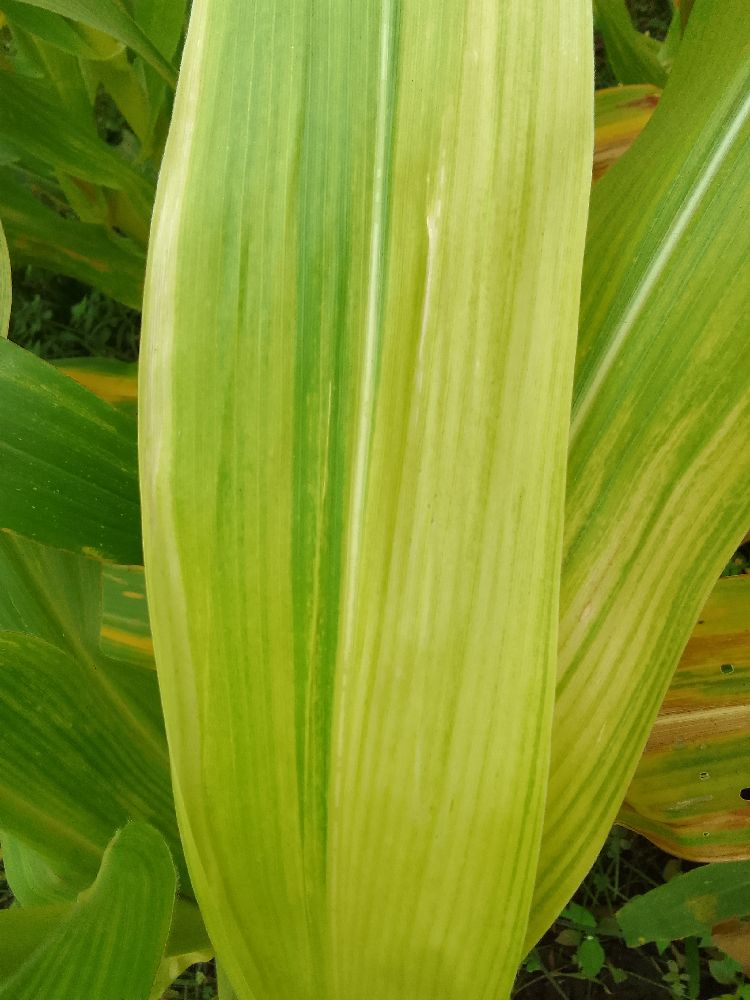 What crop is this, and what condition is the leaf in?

maize, maize lethal necrosis
